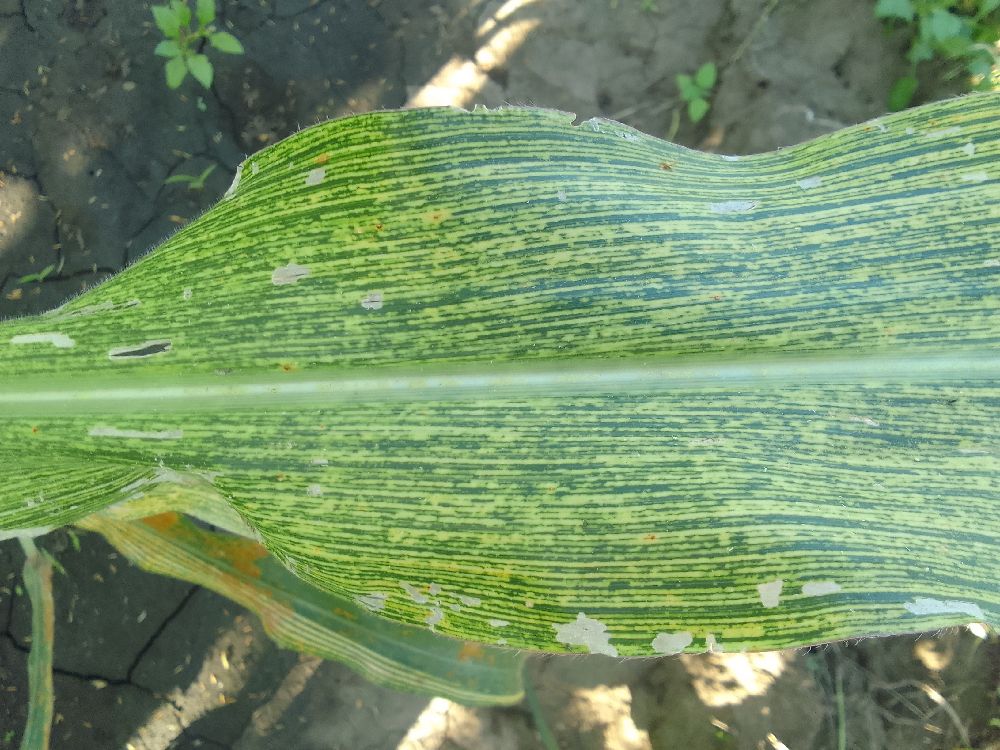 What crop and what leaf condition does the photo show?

maize, maize streak virus
